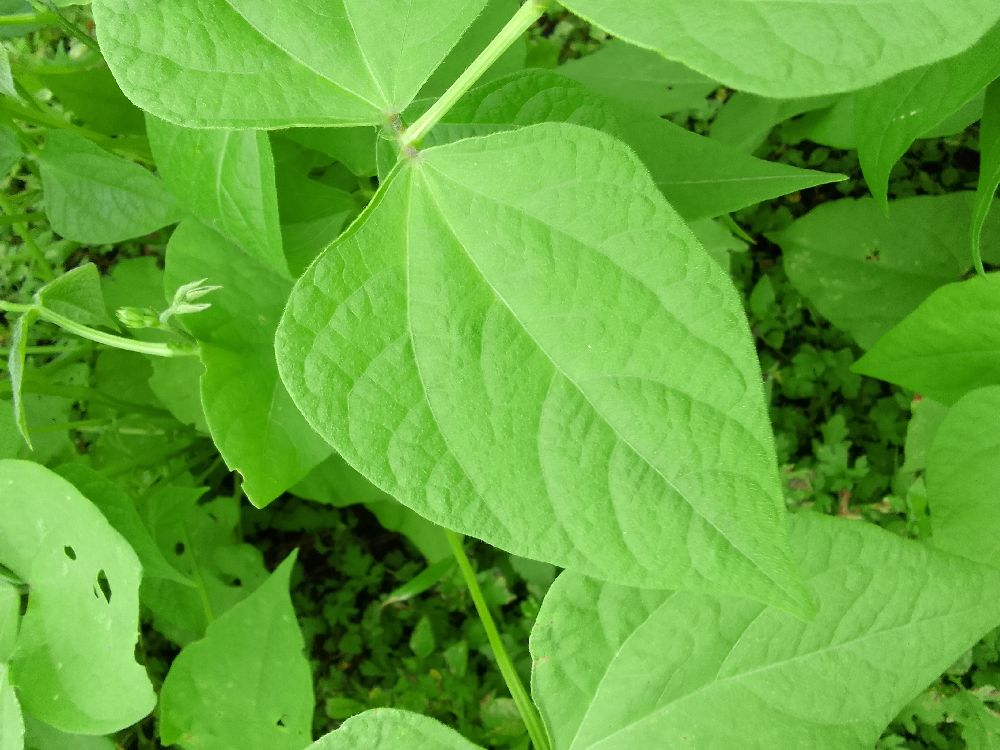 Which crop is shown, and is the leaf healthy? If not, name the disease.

common bean, healthy
